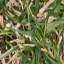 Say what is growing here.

grass
